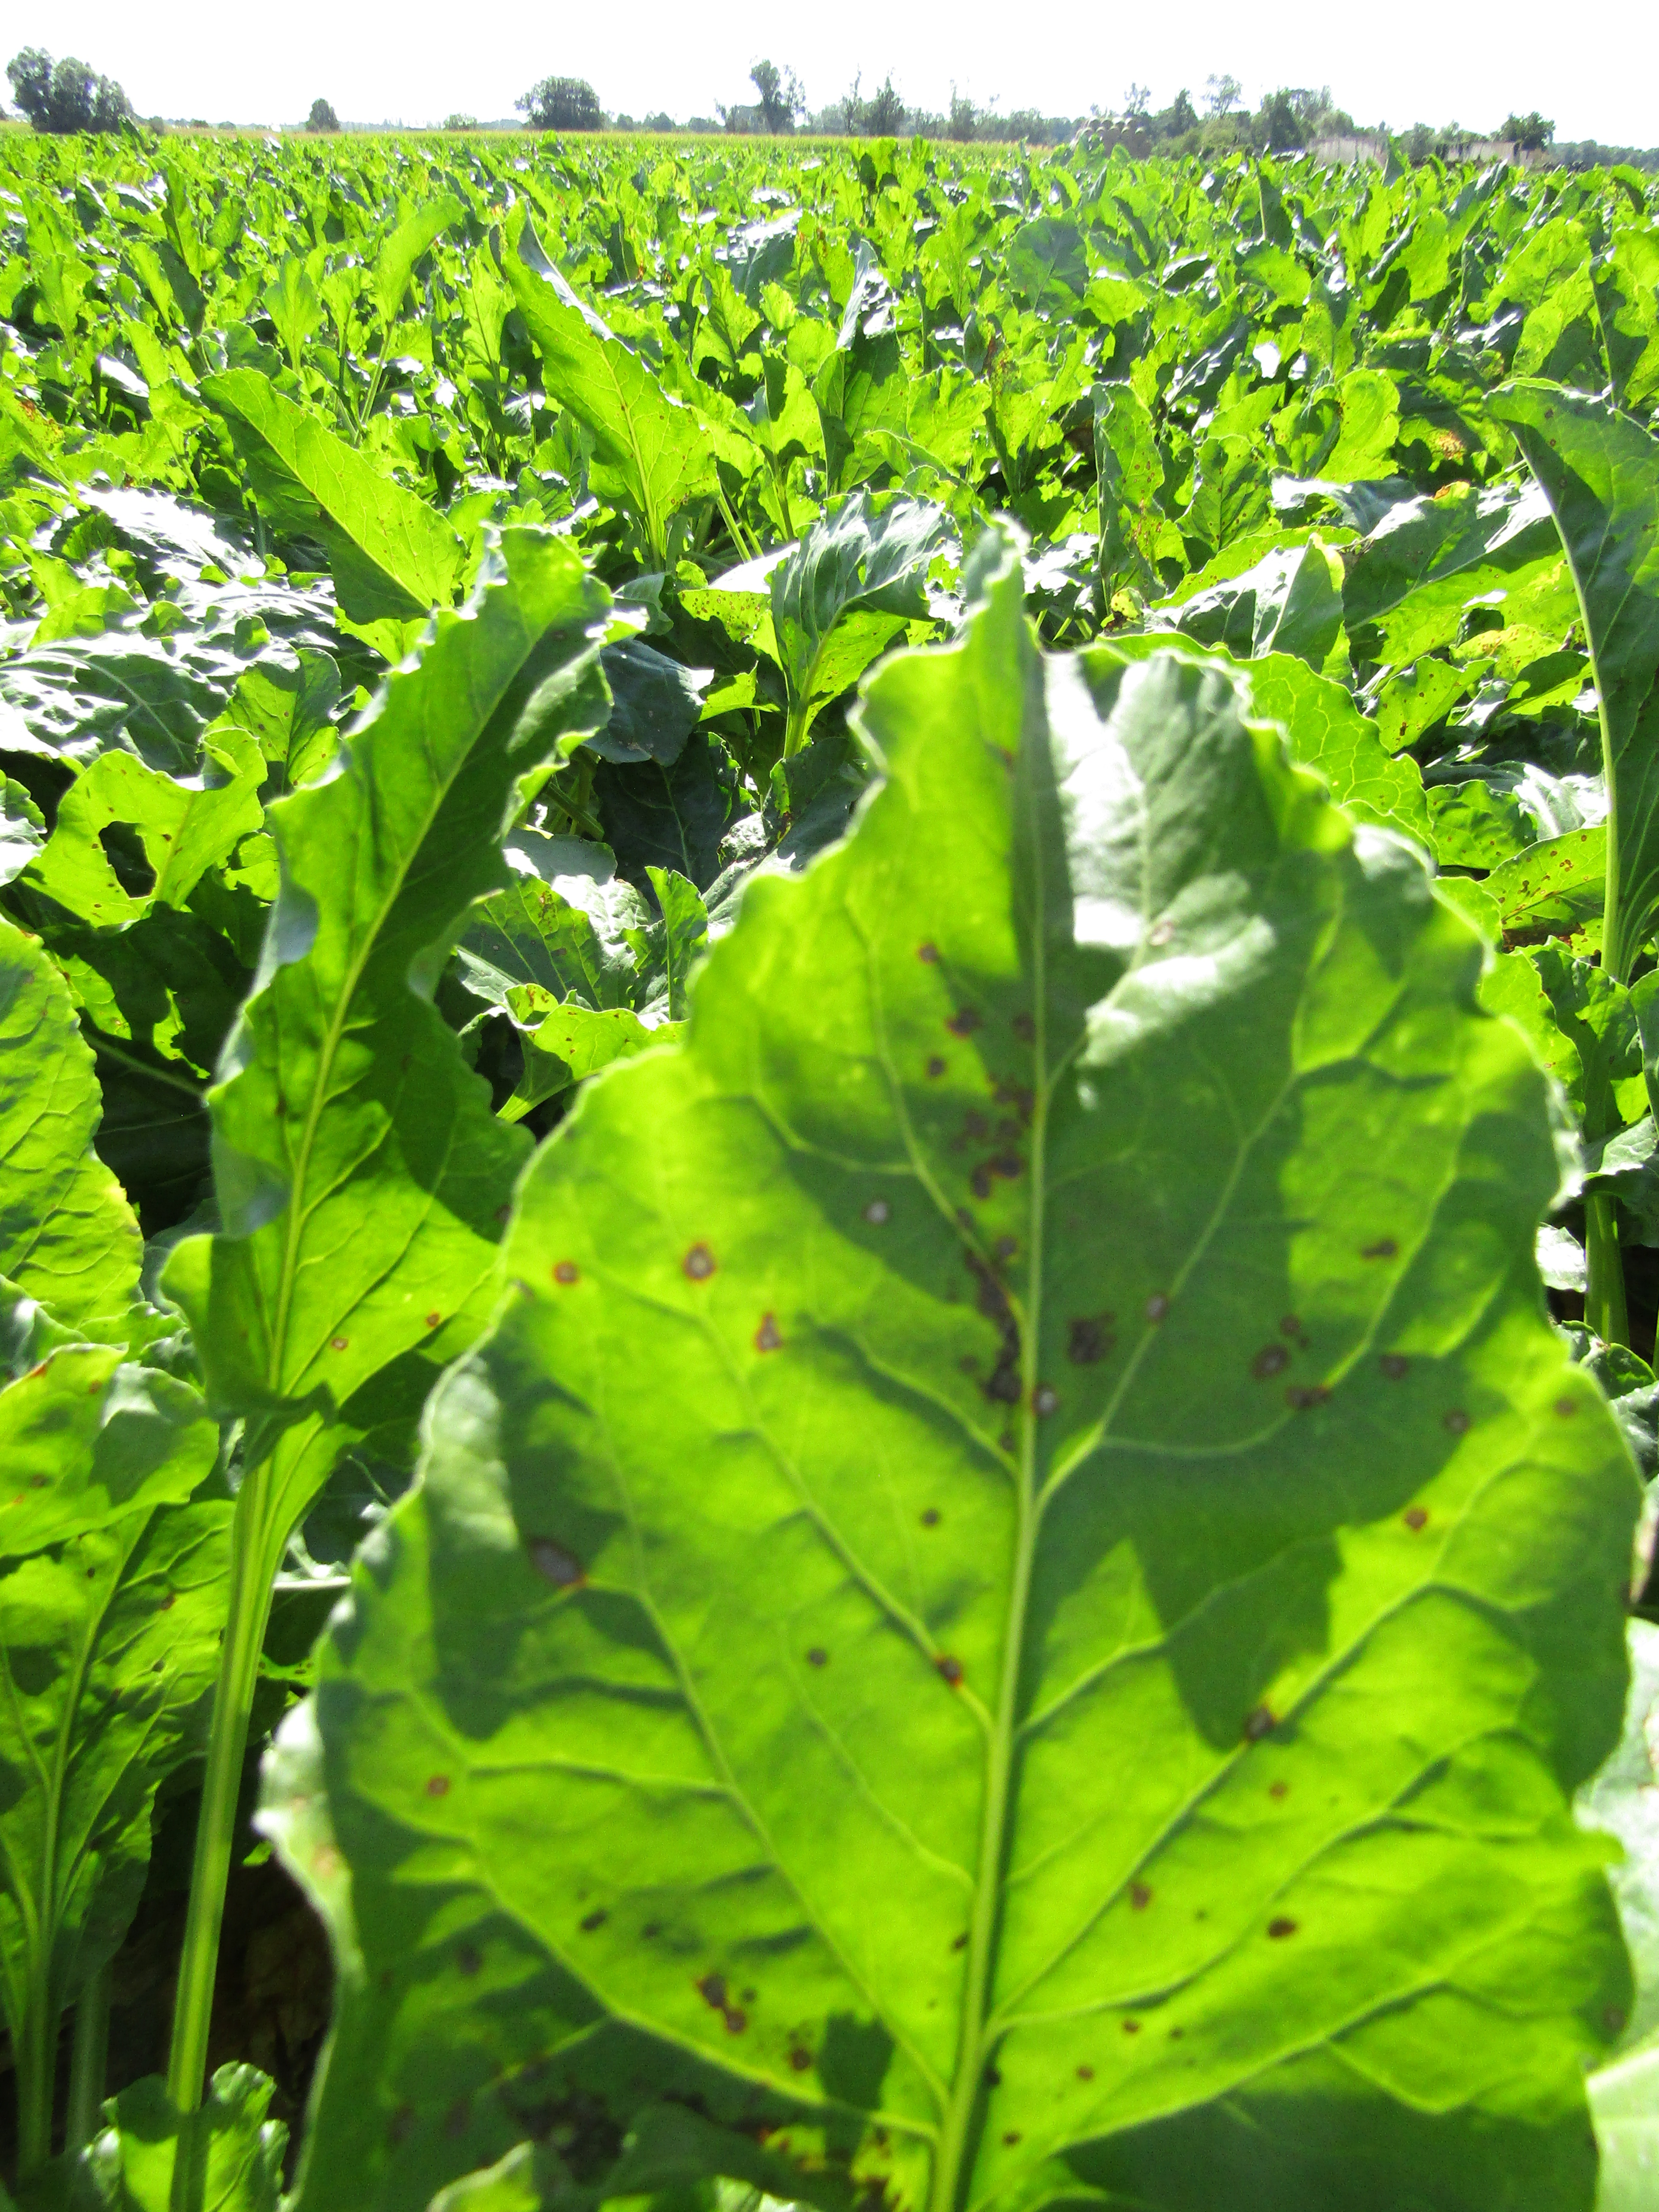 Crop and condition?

beet, cercospora
